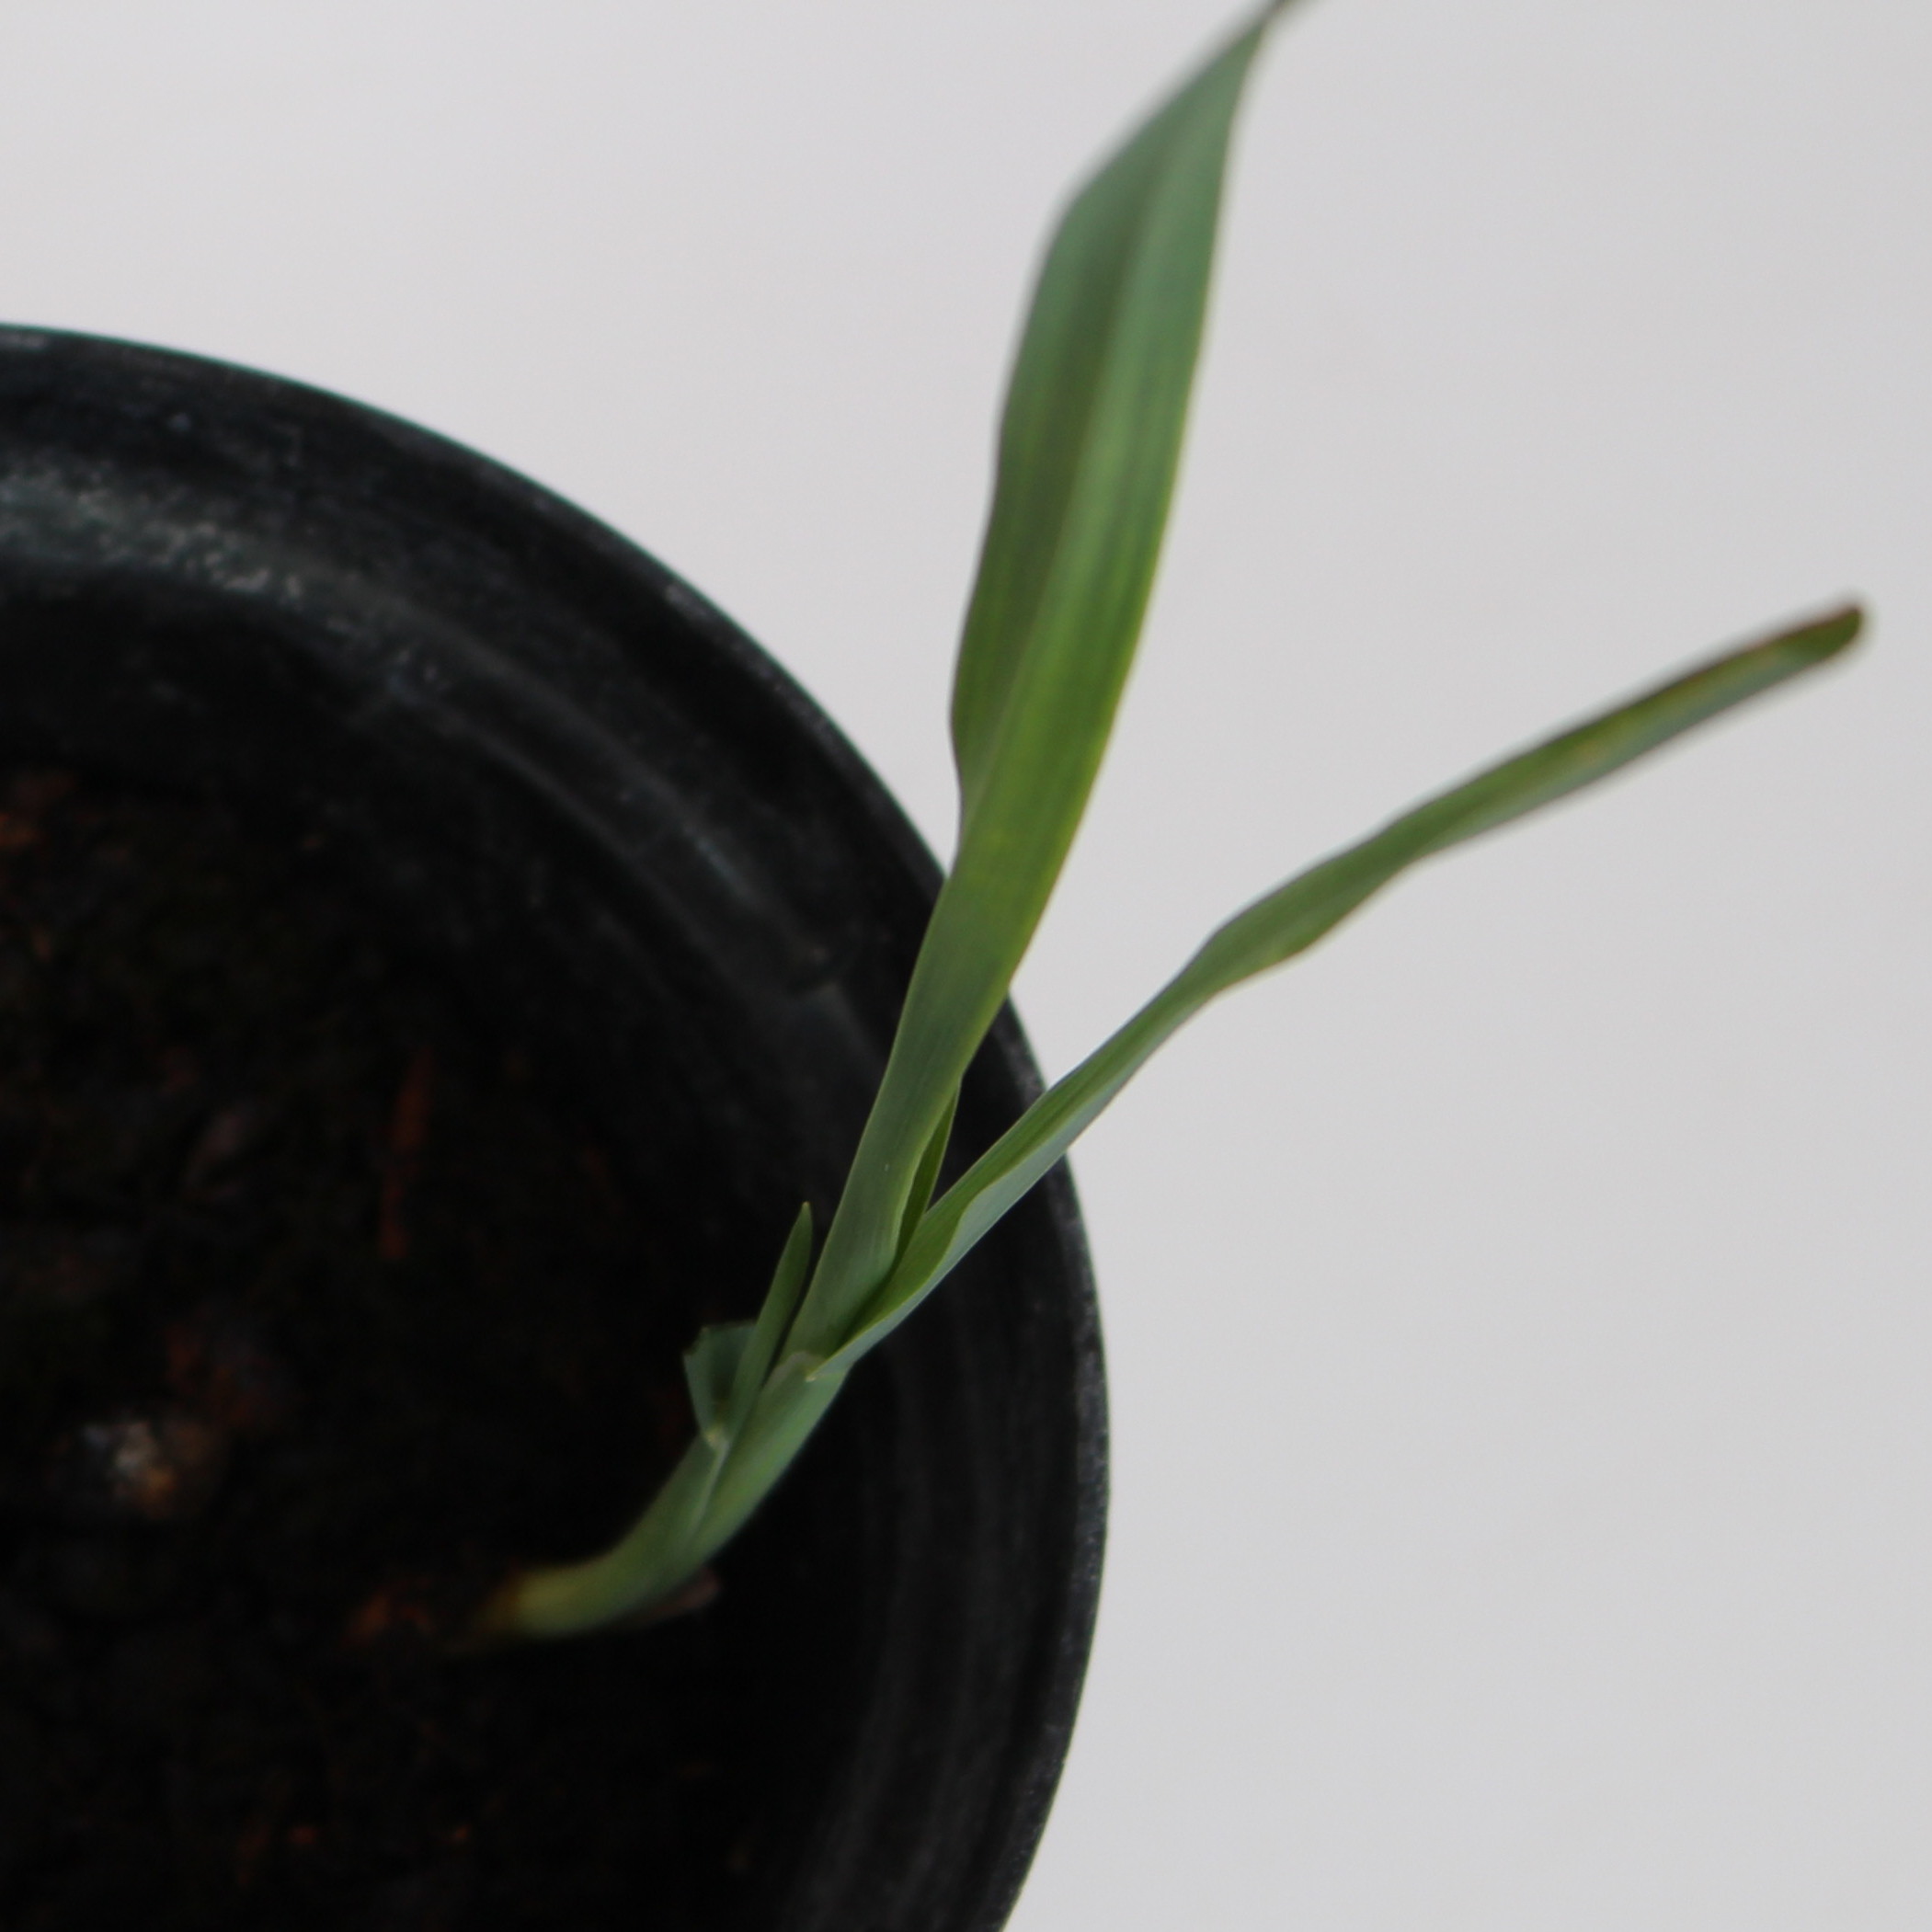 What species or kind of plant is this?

Avena sterilis
